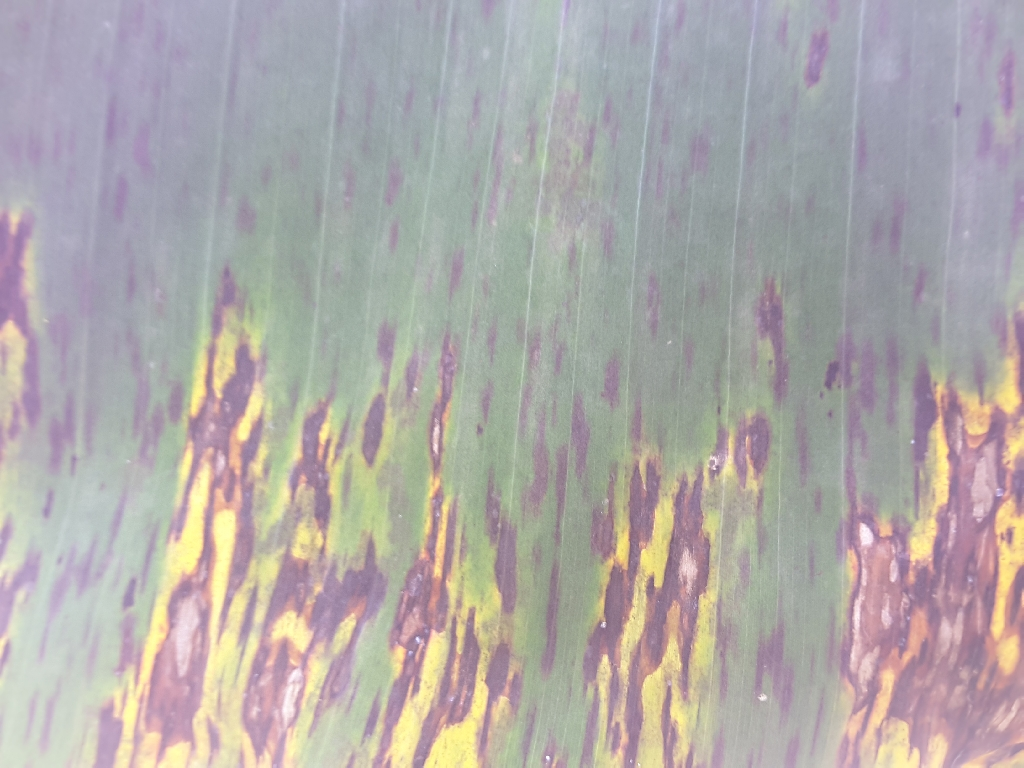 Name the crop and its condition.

banana, black sigatoka
